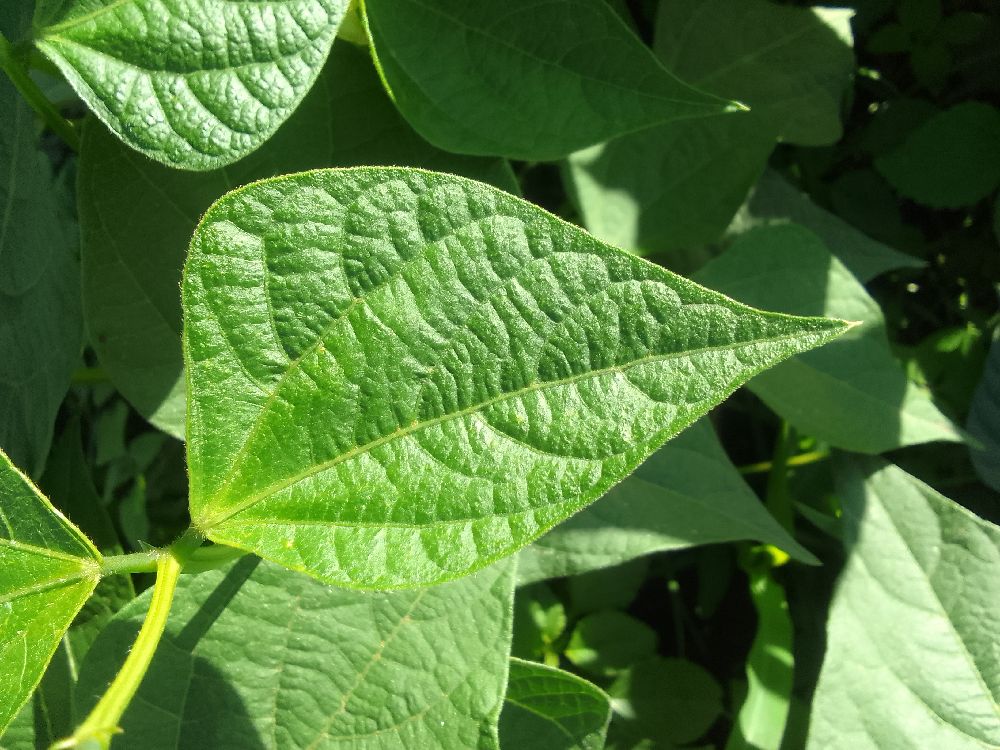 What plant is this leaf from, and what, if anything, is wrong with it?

common bean, healthy
